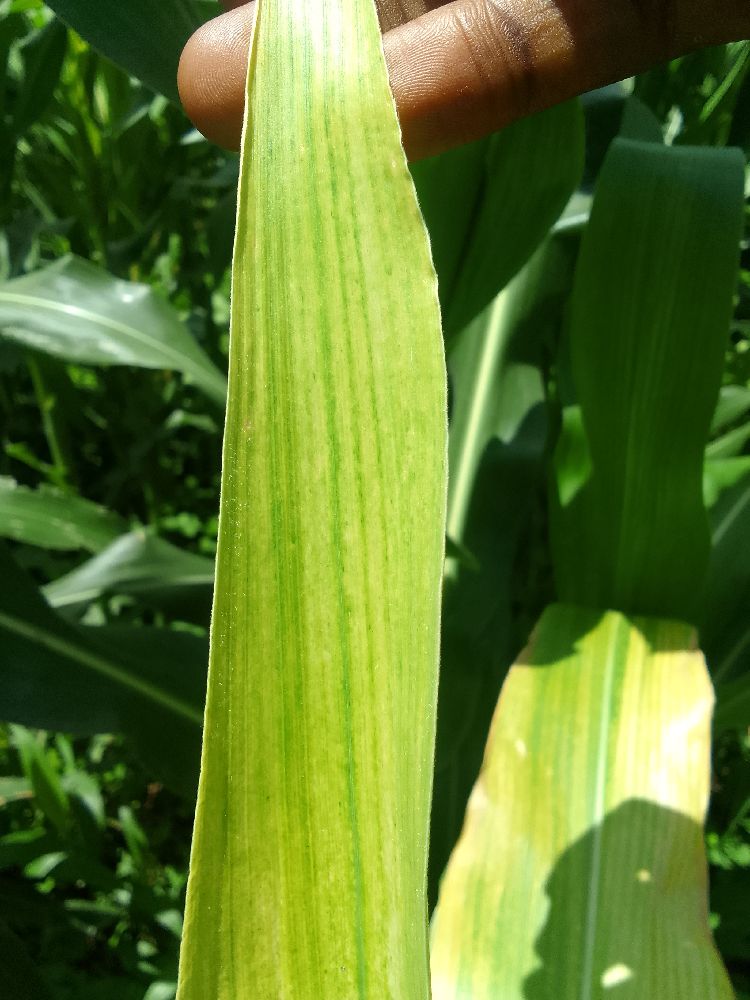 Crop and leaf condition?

maize, maize lethal necrosis
